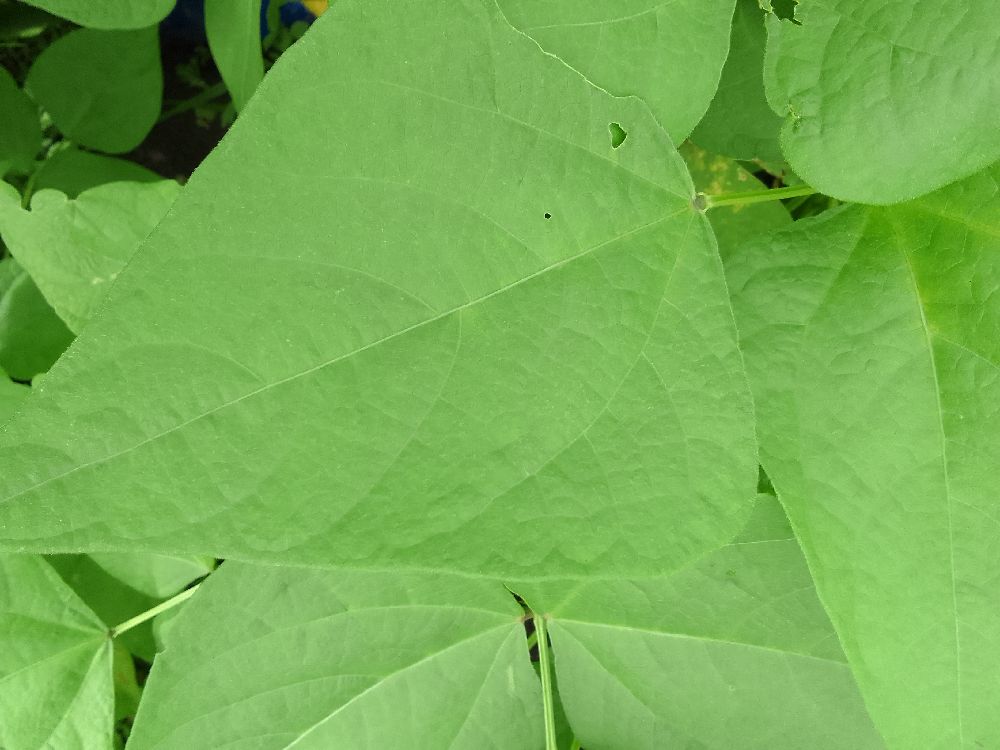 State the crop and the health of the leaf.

common bean, healthy
